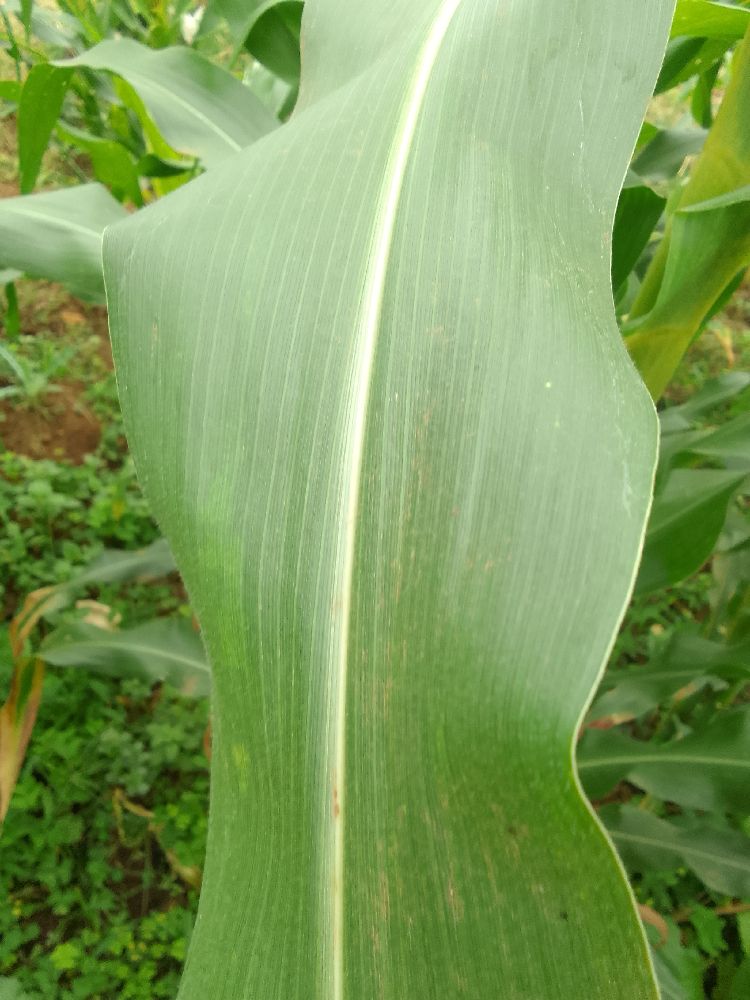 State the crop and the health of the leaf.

maize, healthy
